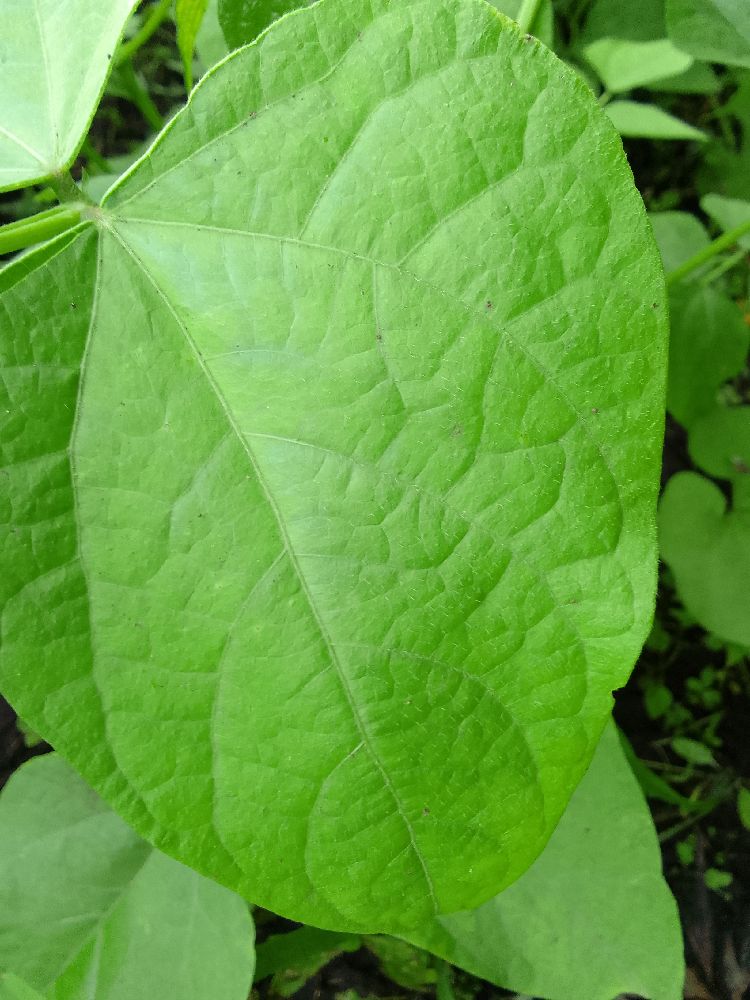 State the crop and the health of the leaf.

common bean, healthy
